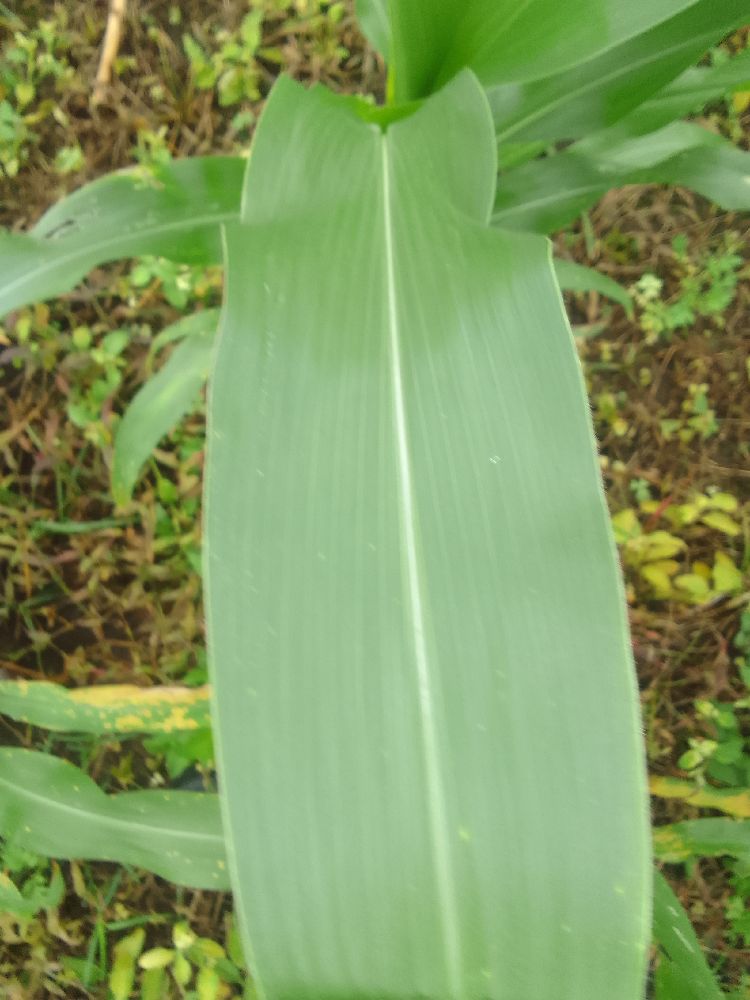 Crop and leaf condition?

maize, healthy
